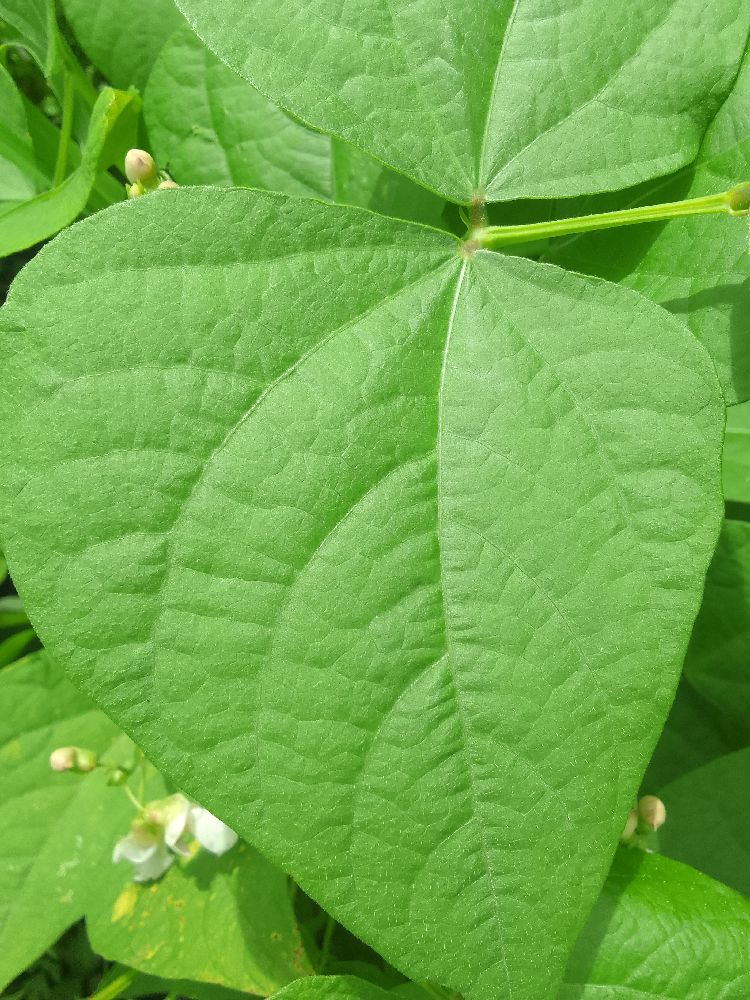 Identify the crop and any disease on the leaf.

common bean, healthy
